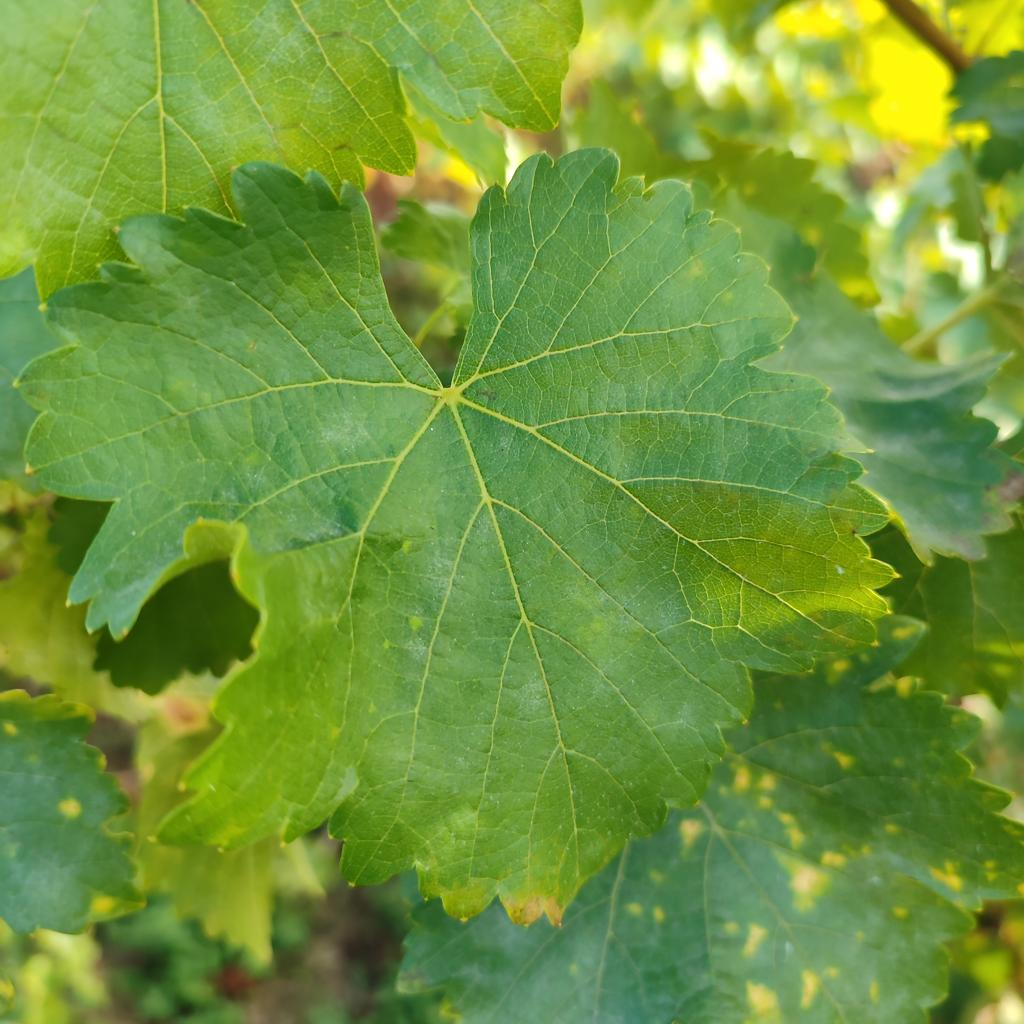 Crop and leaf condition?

grapevine, powdery mildew
